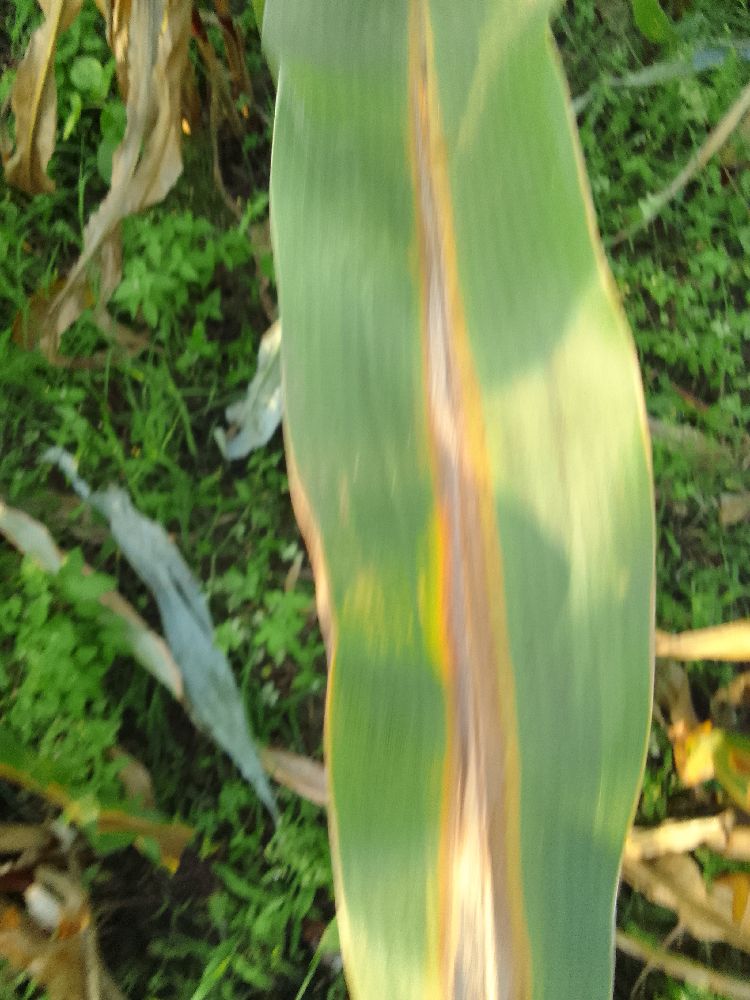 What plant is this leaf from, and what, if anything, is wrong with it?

maize, maize lethal necrosis
